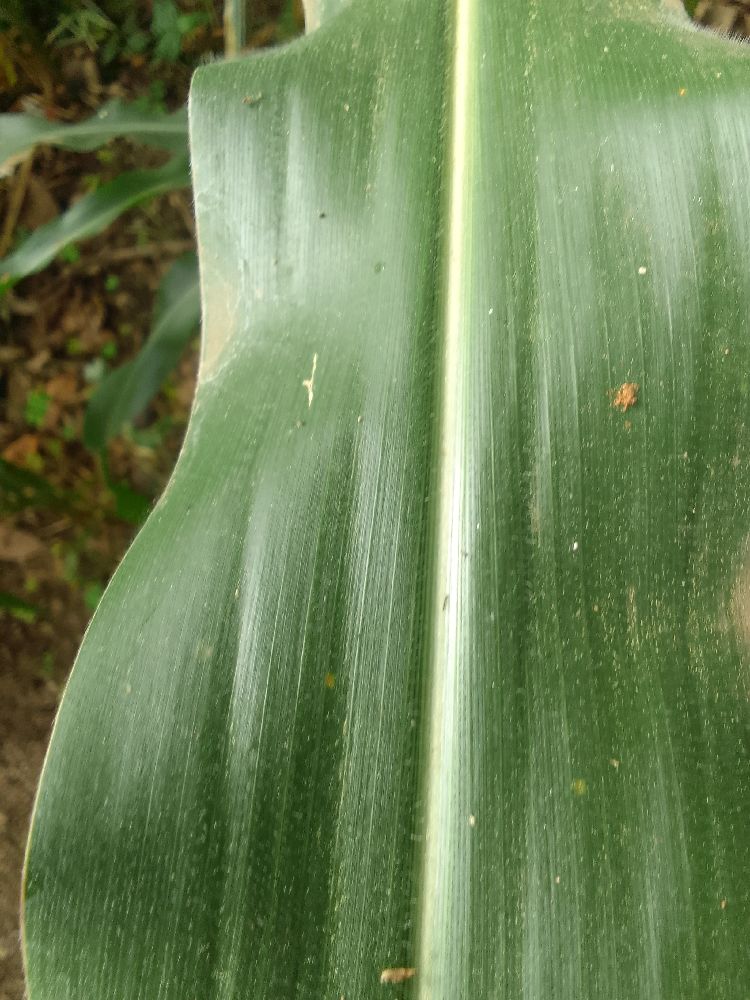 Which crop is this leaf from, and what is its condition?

maize, healthy
